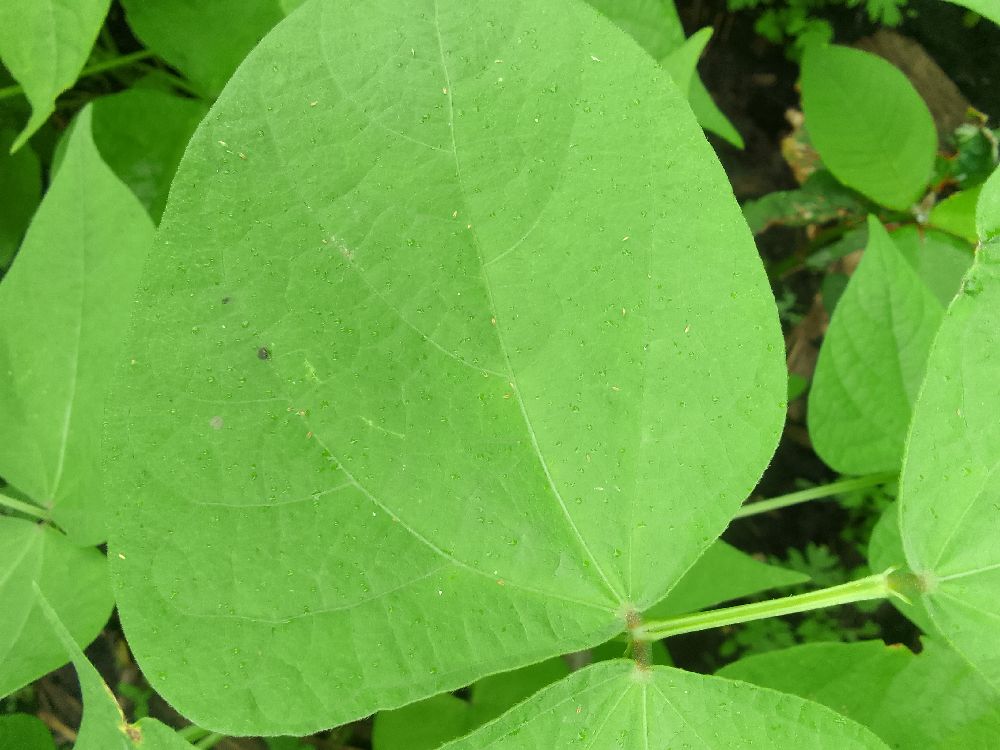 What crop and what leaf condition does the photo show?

common bean, healthy
